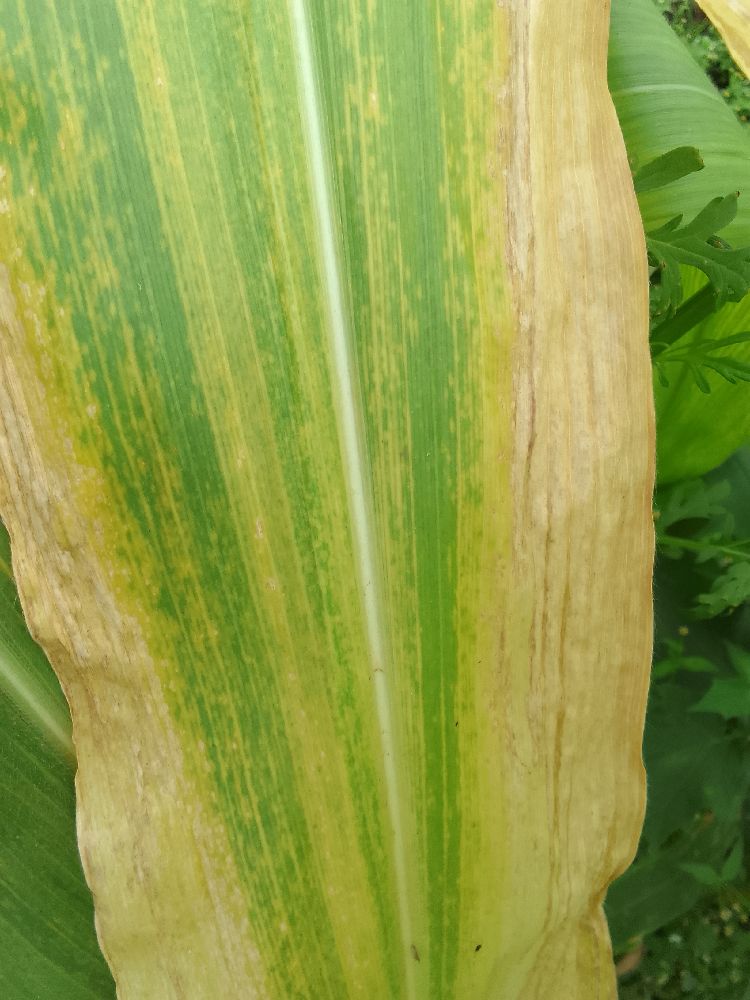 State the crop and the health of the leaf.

maize, maize lethal necrosis
